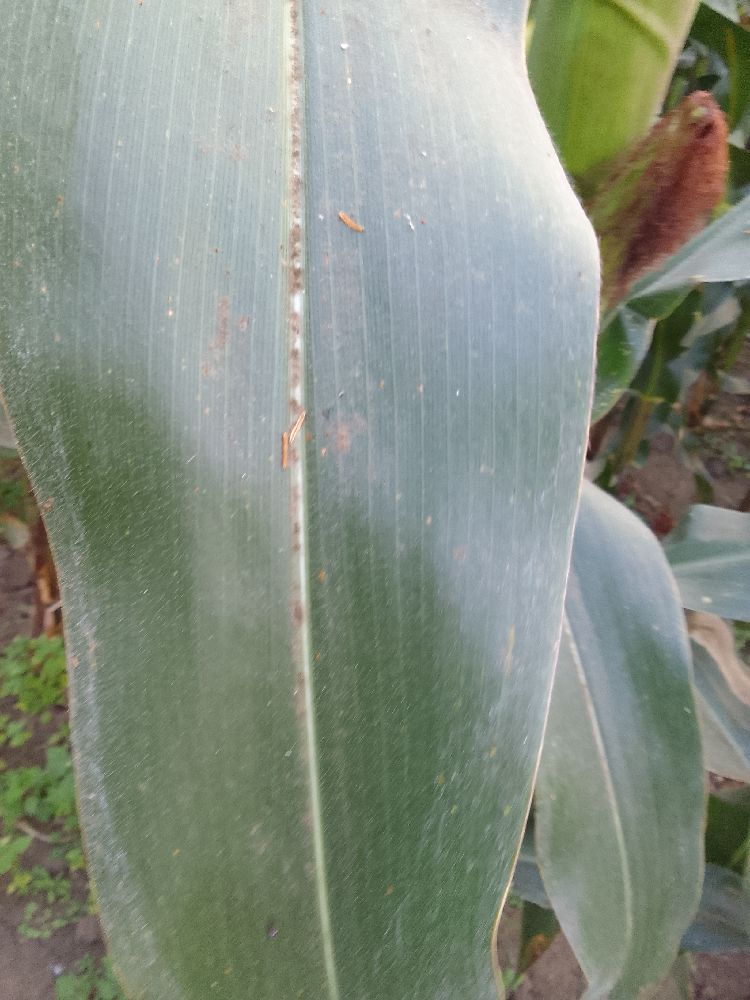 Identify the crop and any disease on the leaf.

maize, healthy
